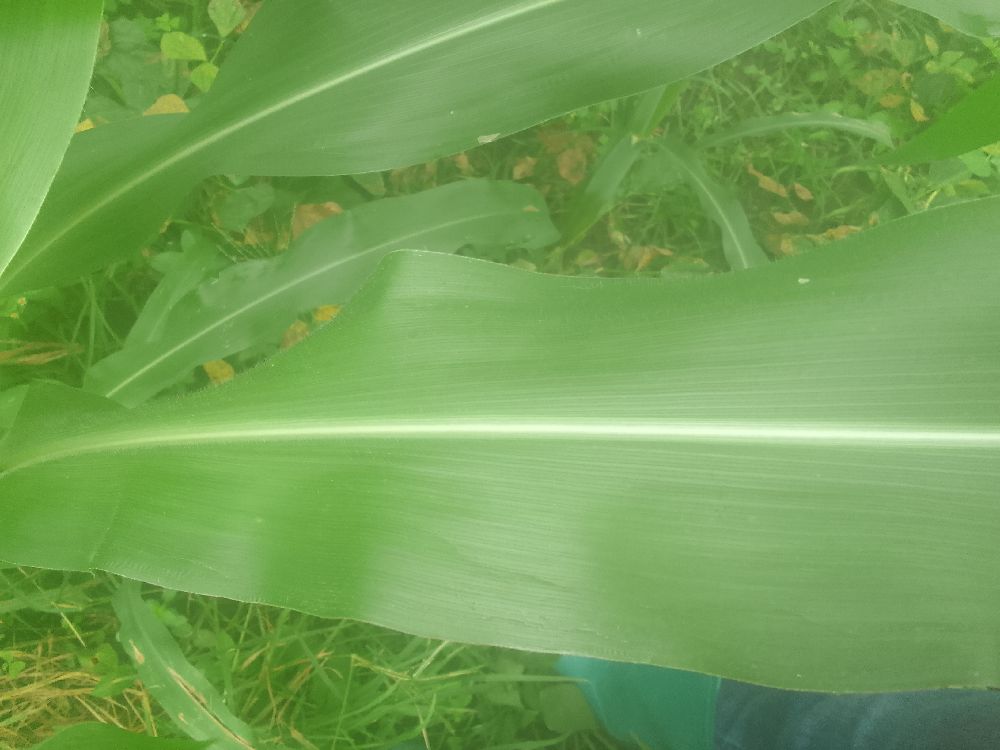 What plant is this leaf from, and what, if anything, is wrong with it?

maize, healthy
